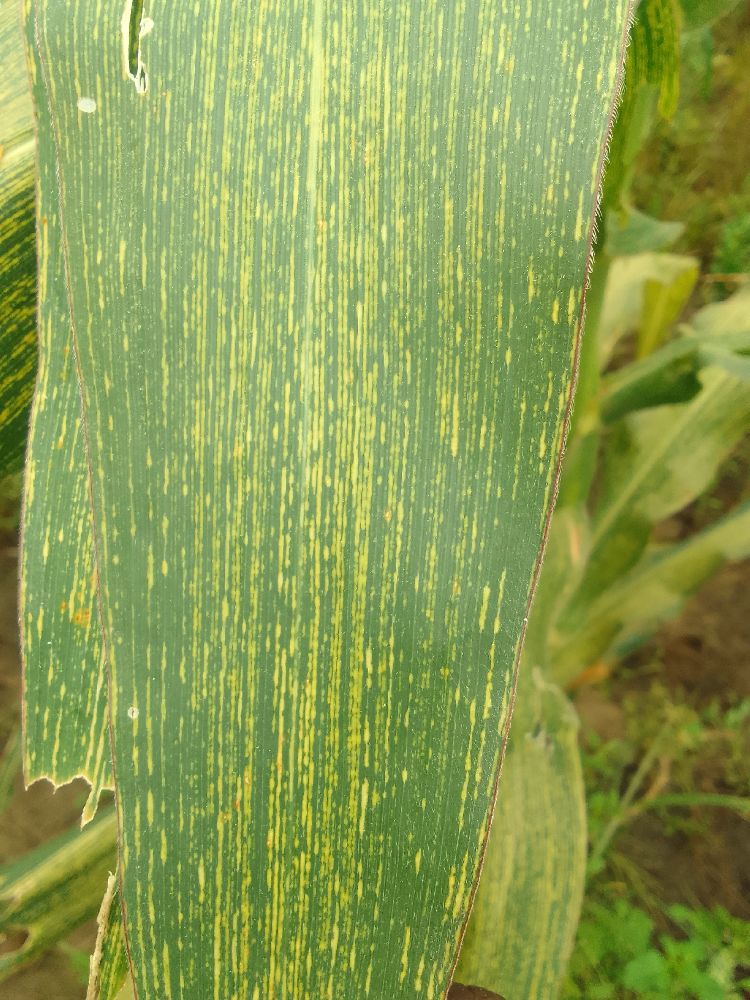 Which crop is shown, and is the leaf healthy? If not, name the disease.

maize, maize streak virus
